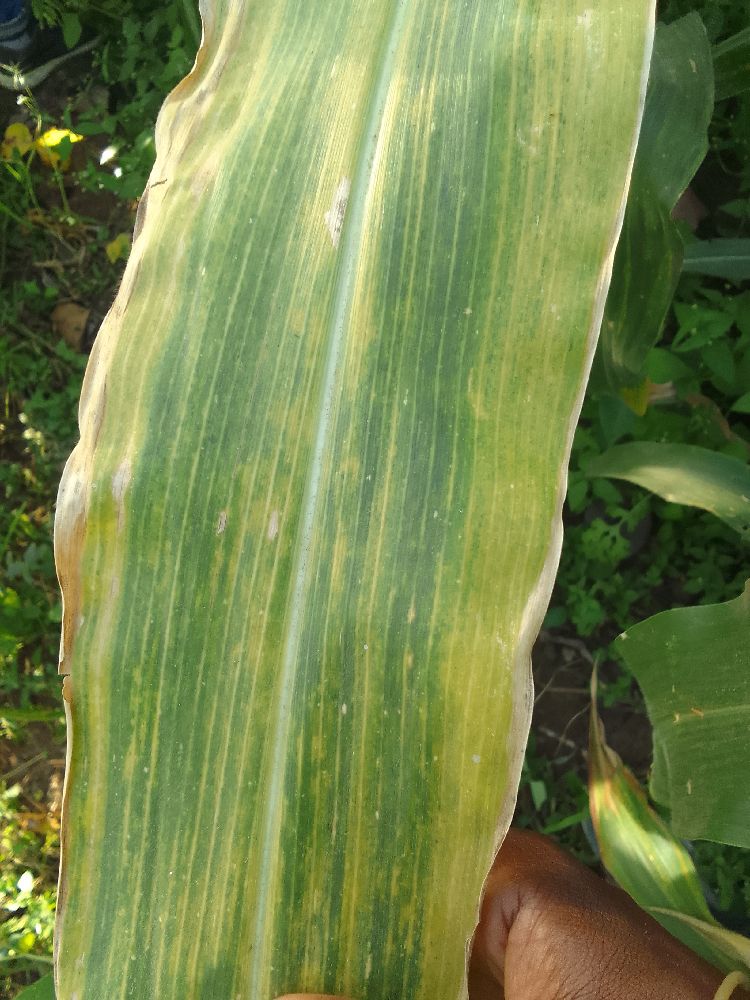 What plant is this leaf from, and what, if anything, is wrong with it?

maize, maize lethal necrosis
